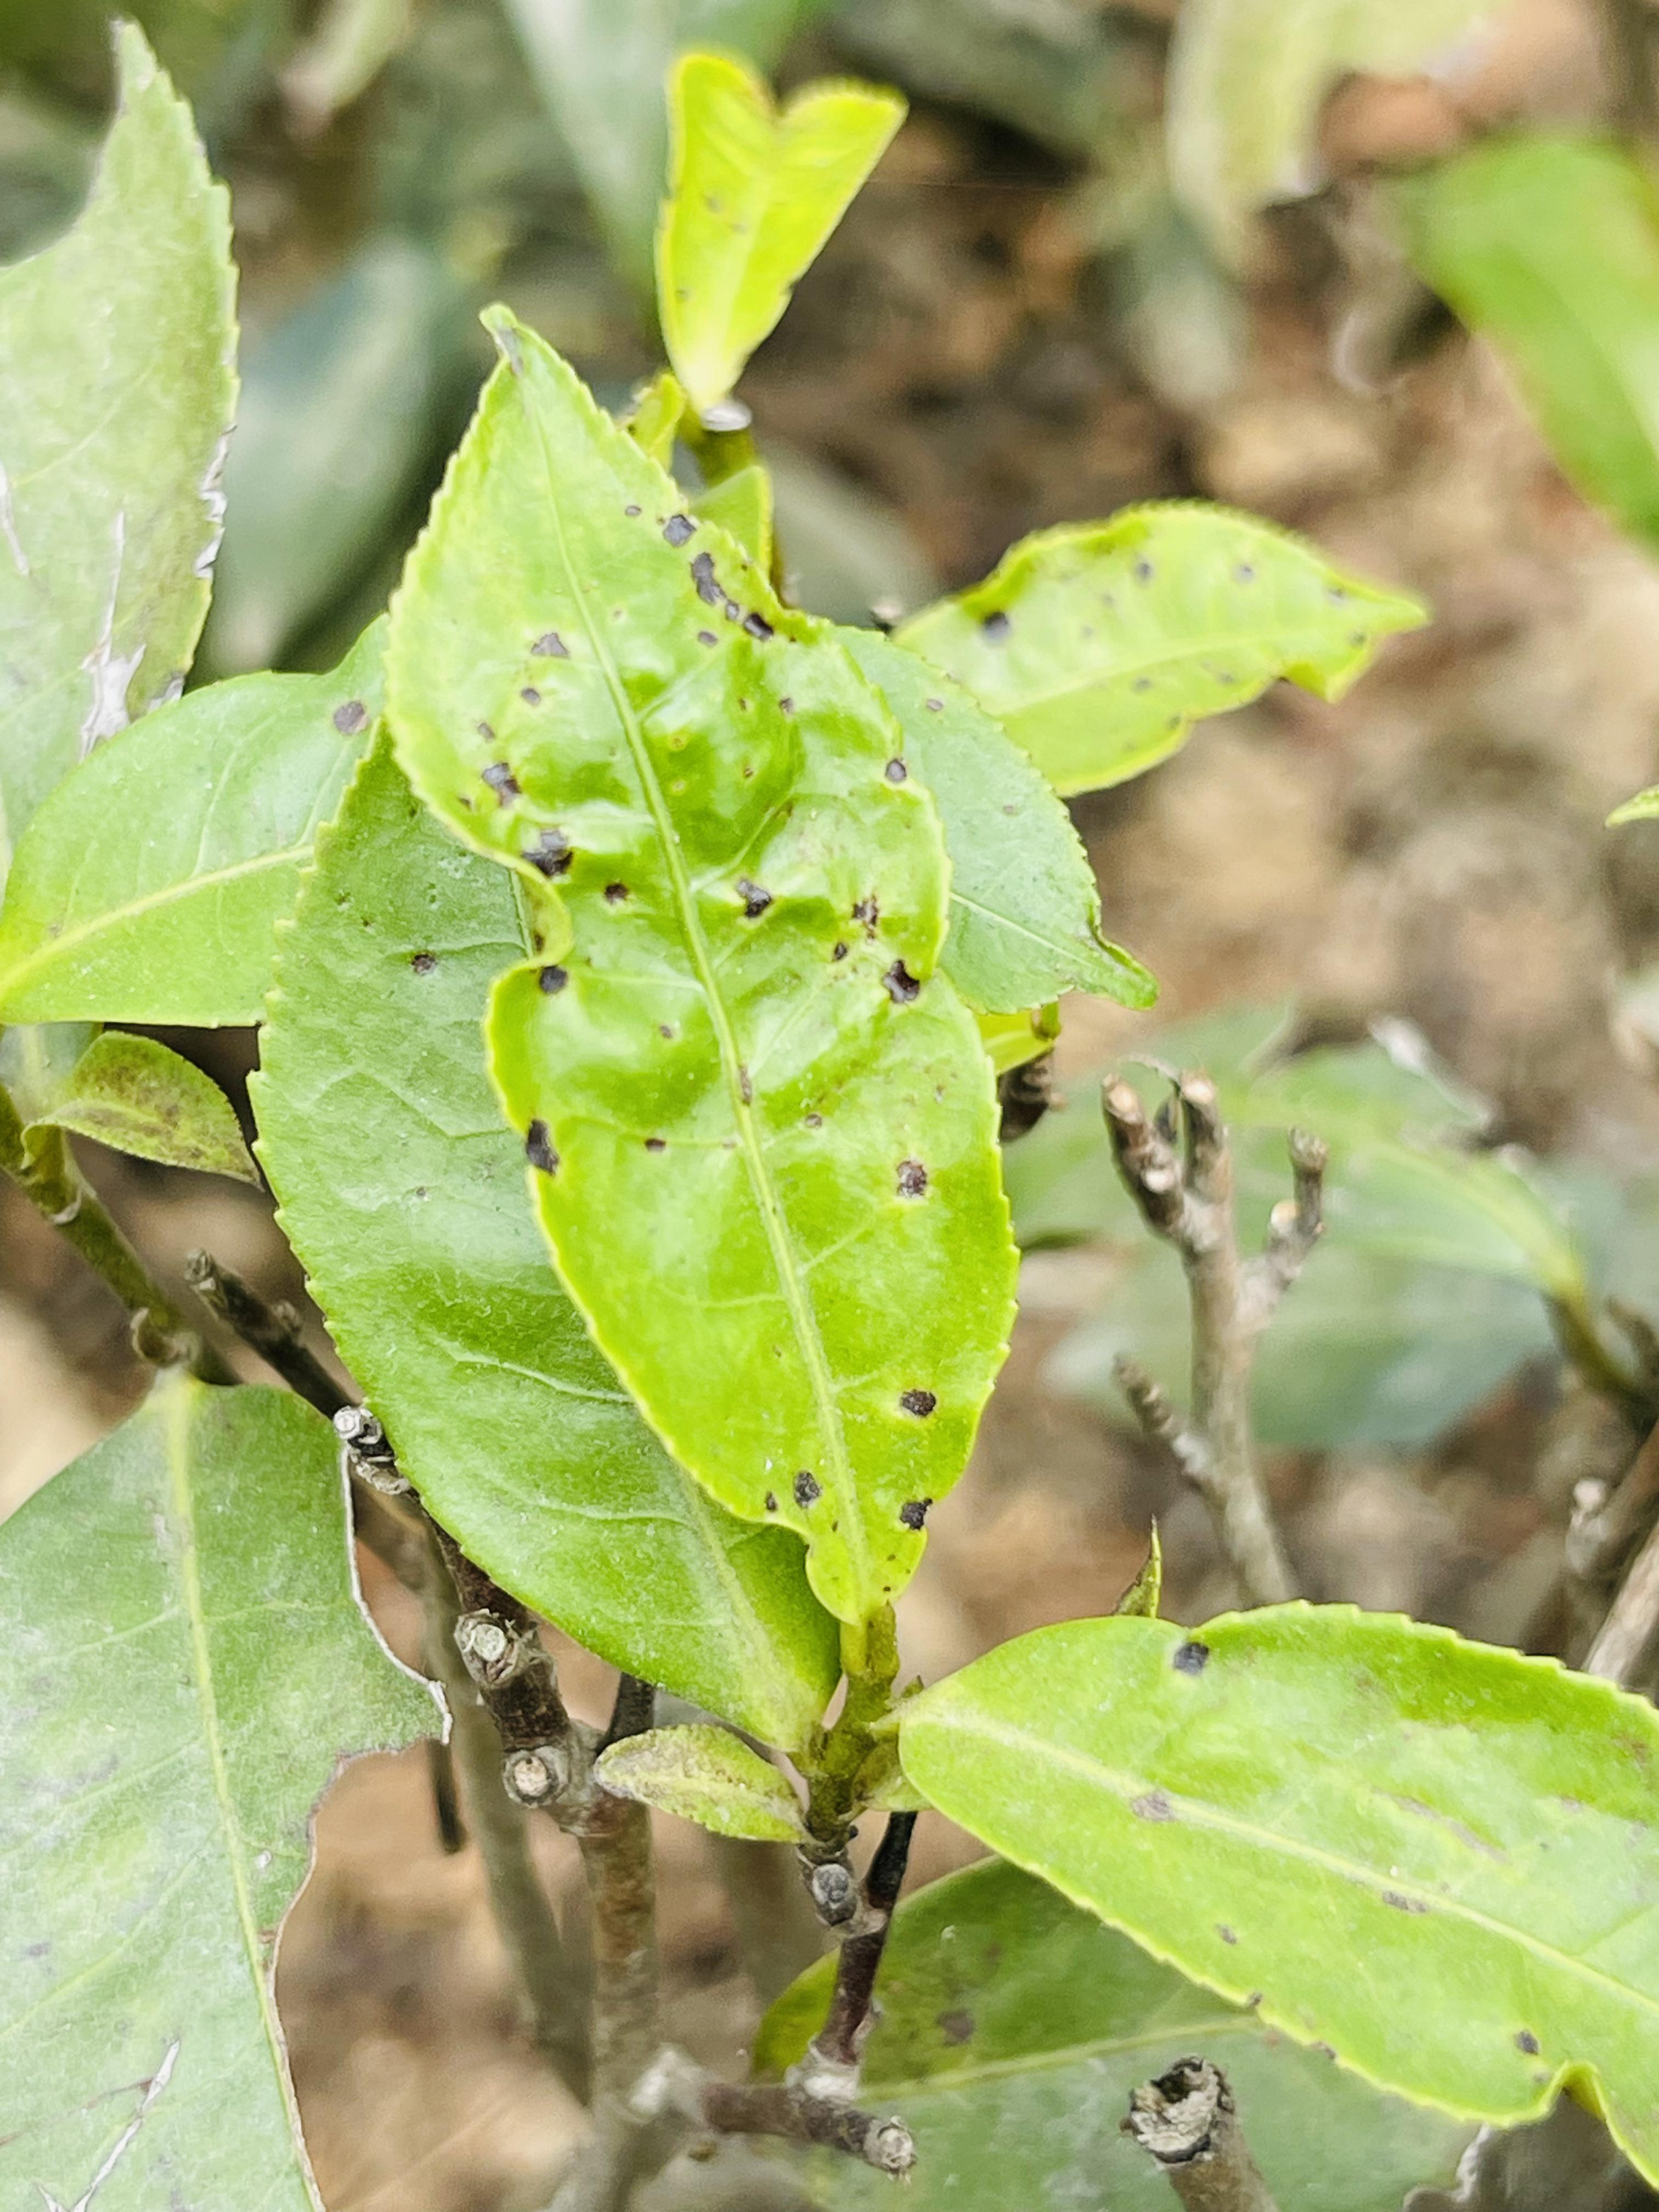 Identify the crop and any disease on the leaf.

tea, helopeltis
